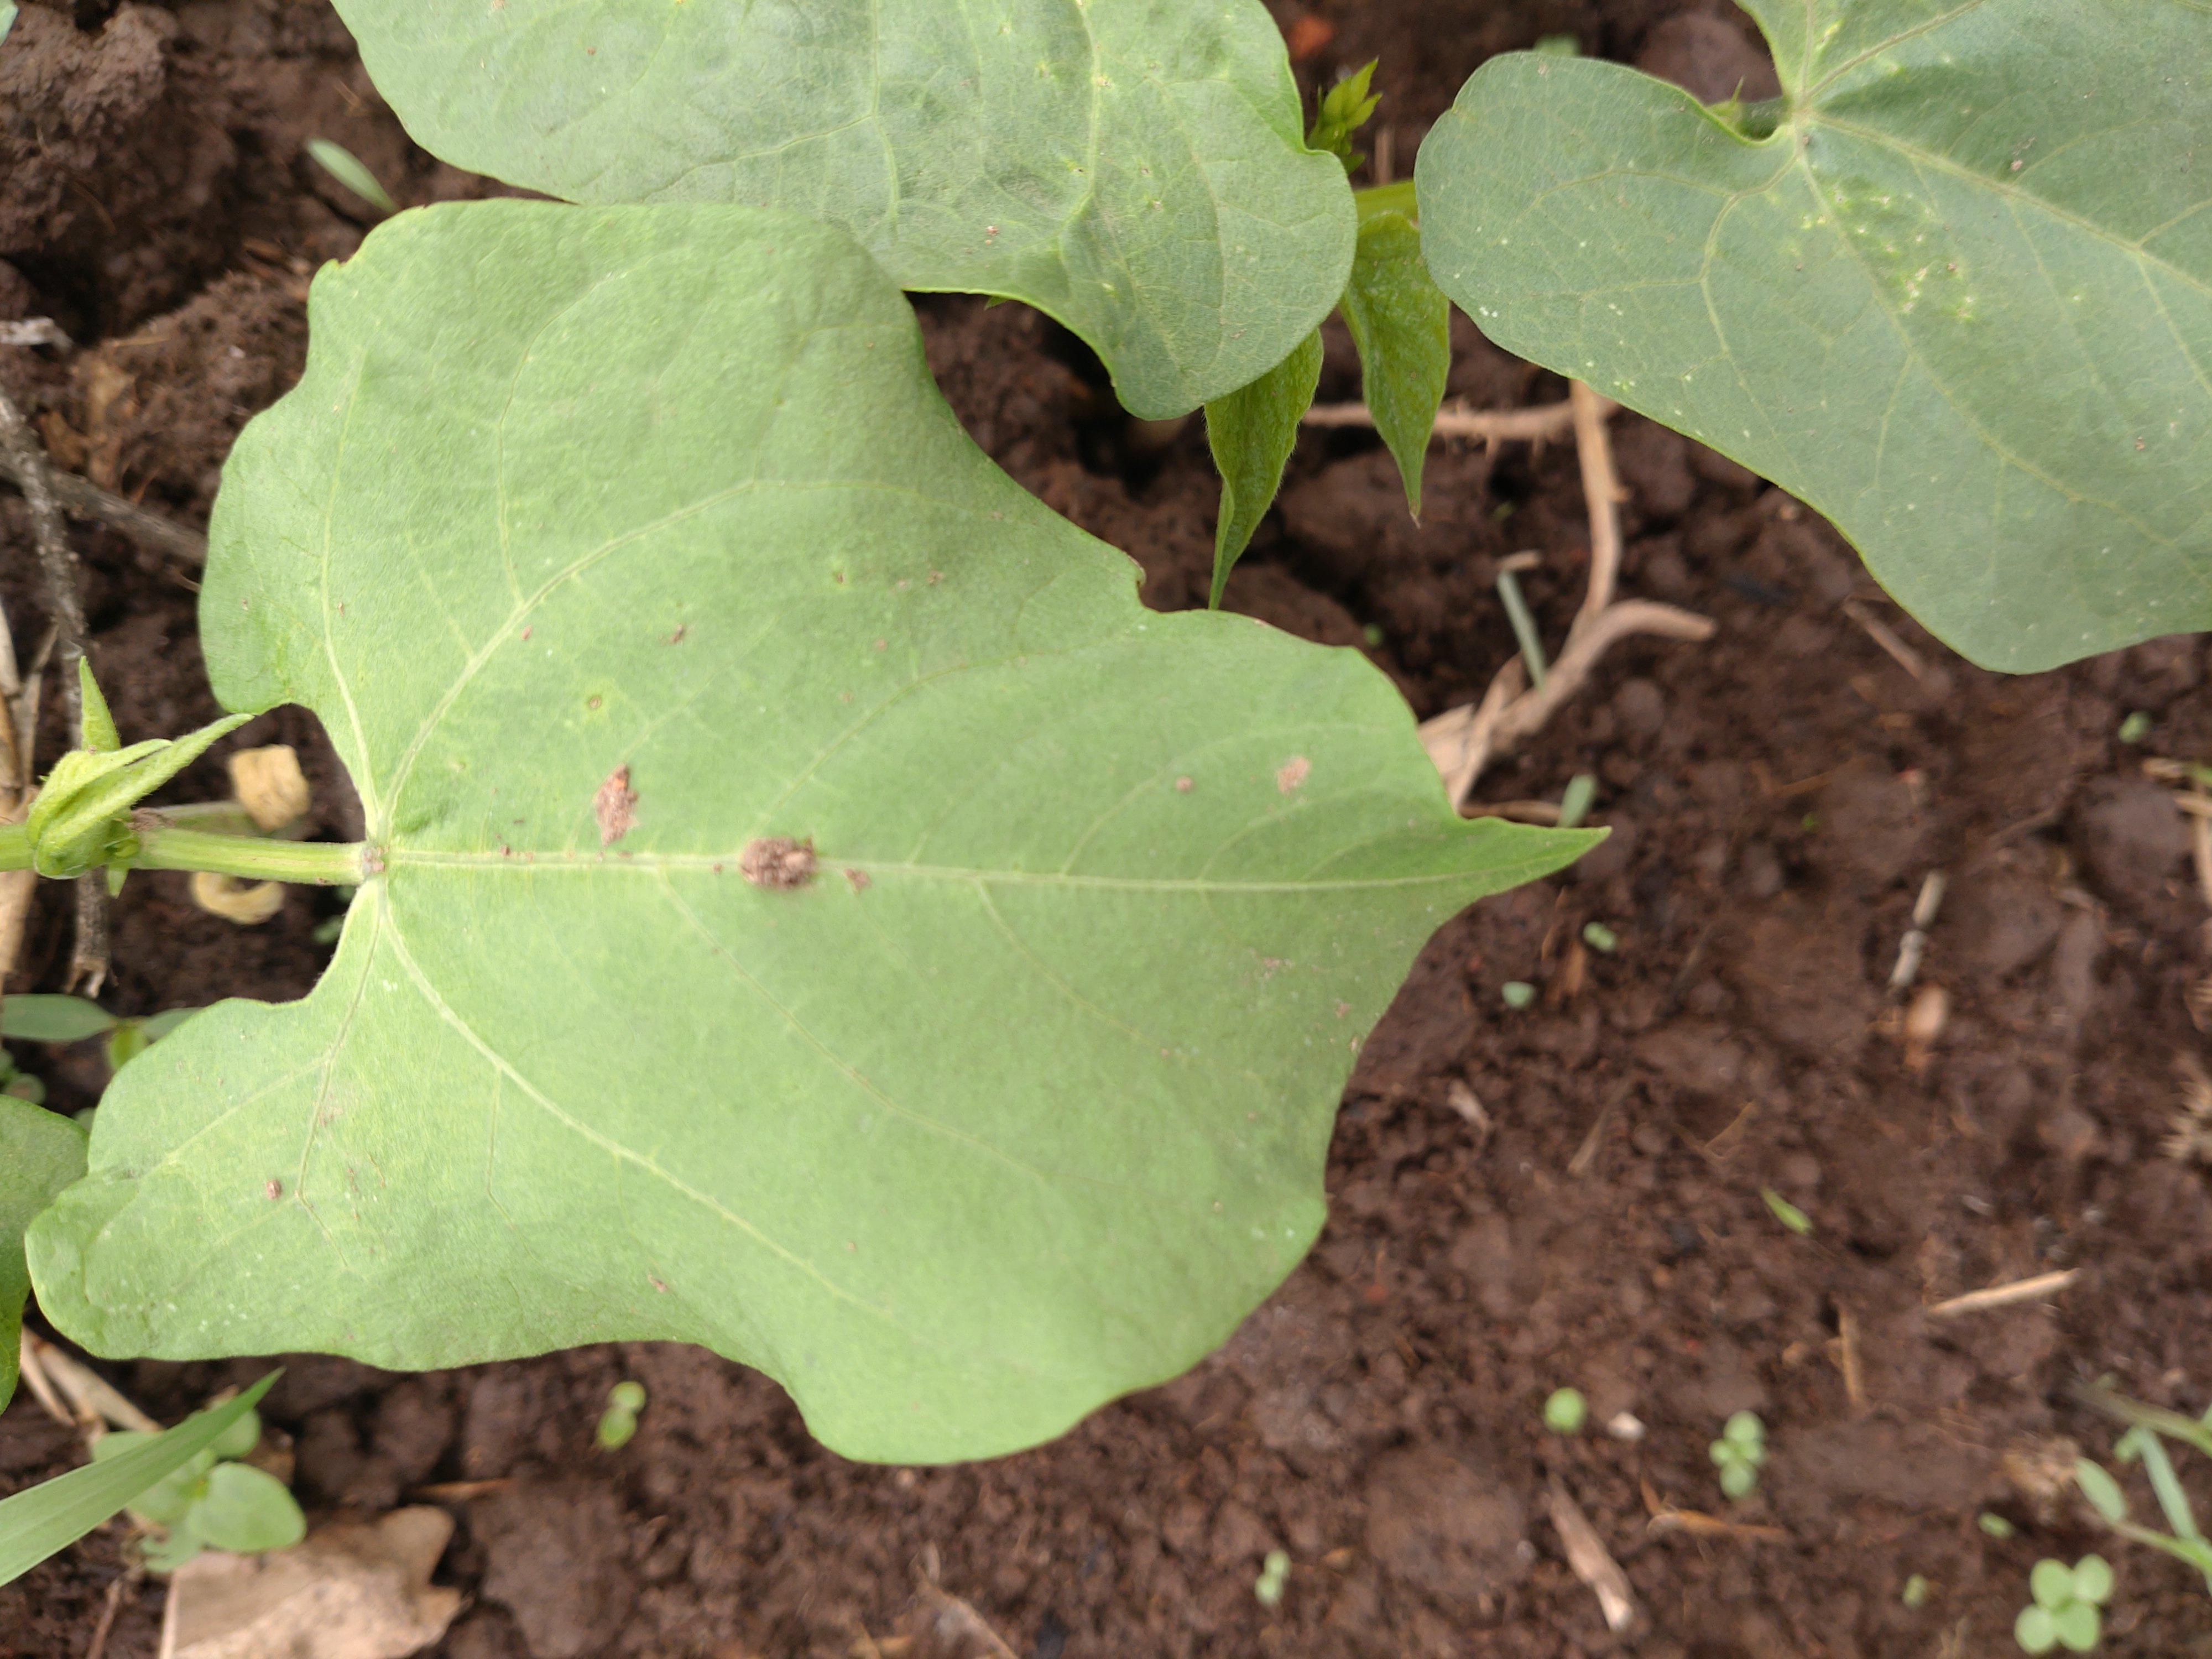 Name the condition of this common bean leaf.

healthy
